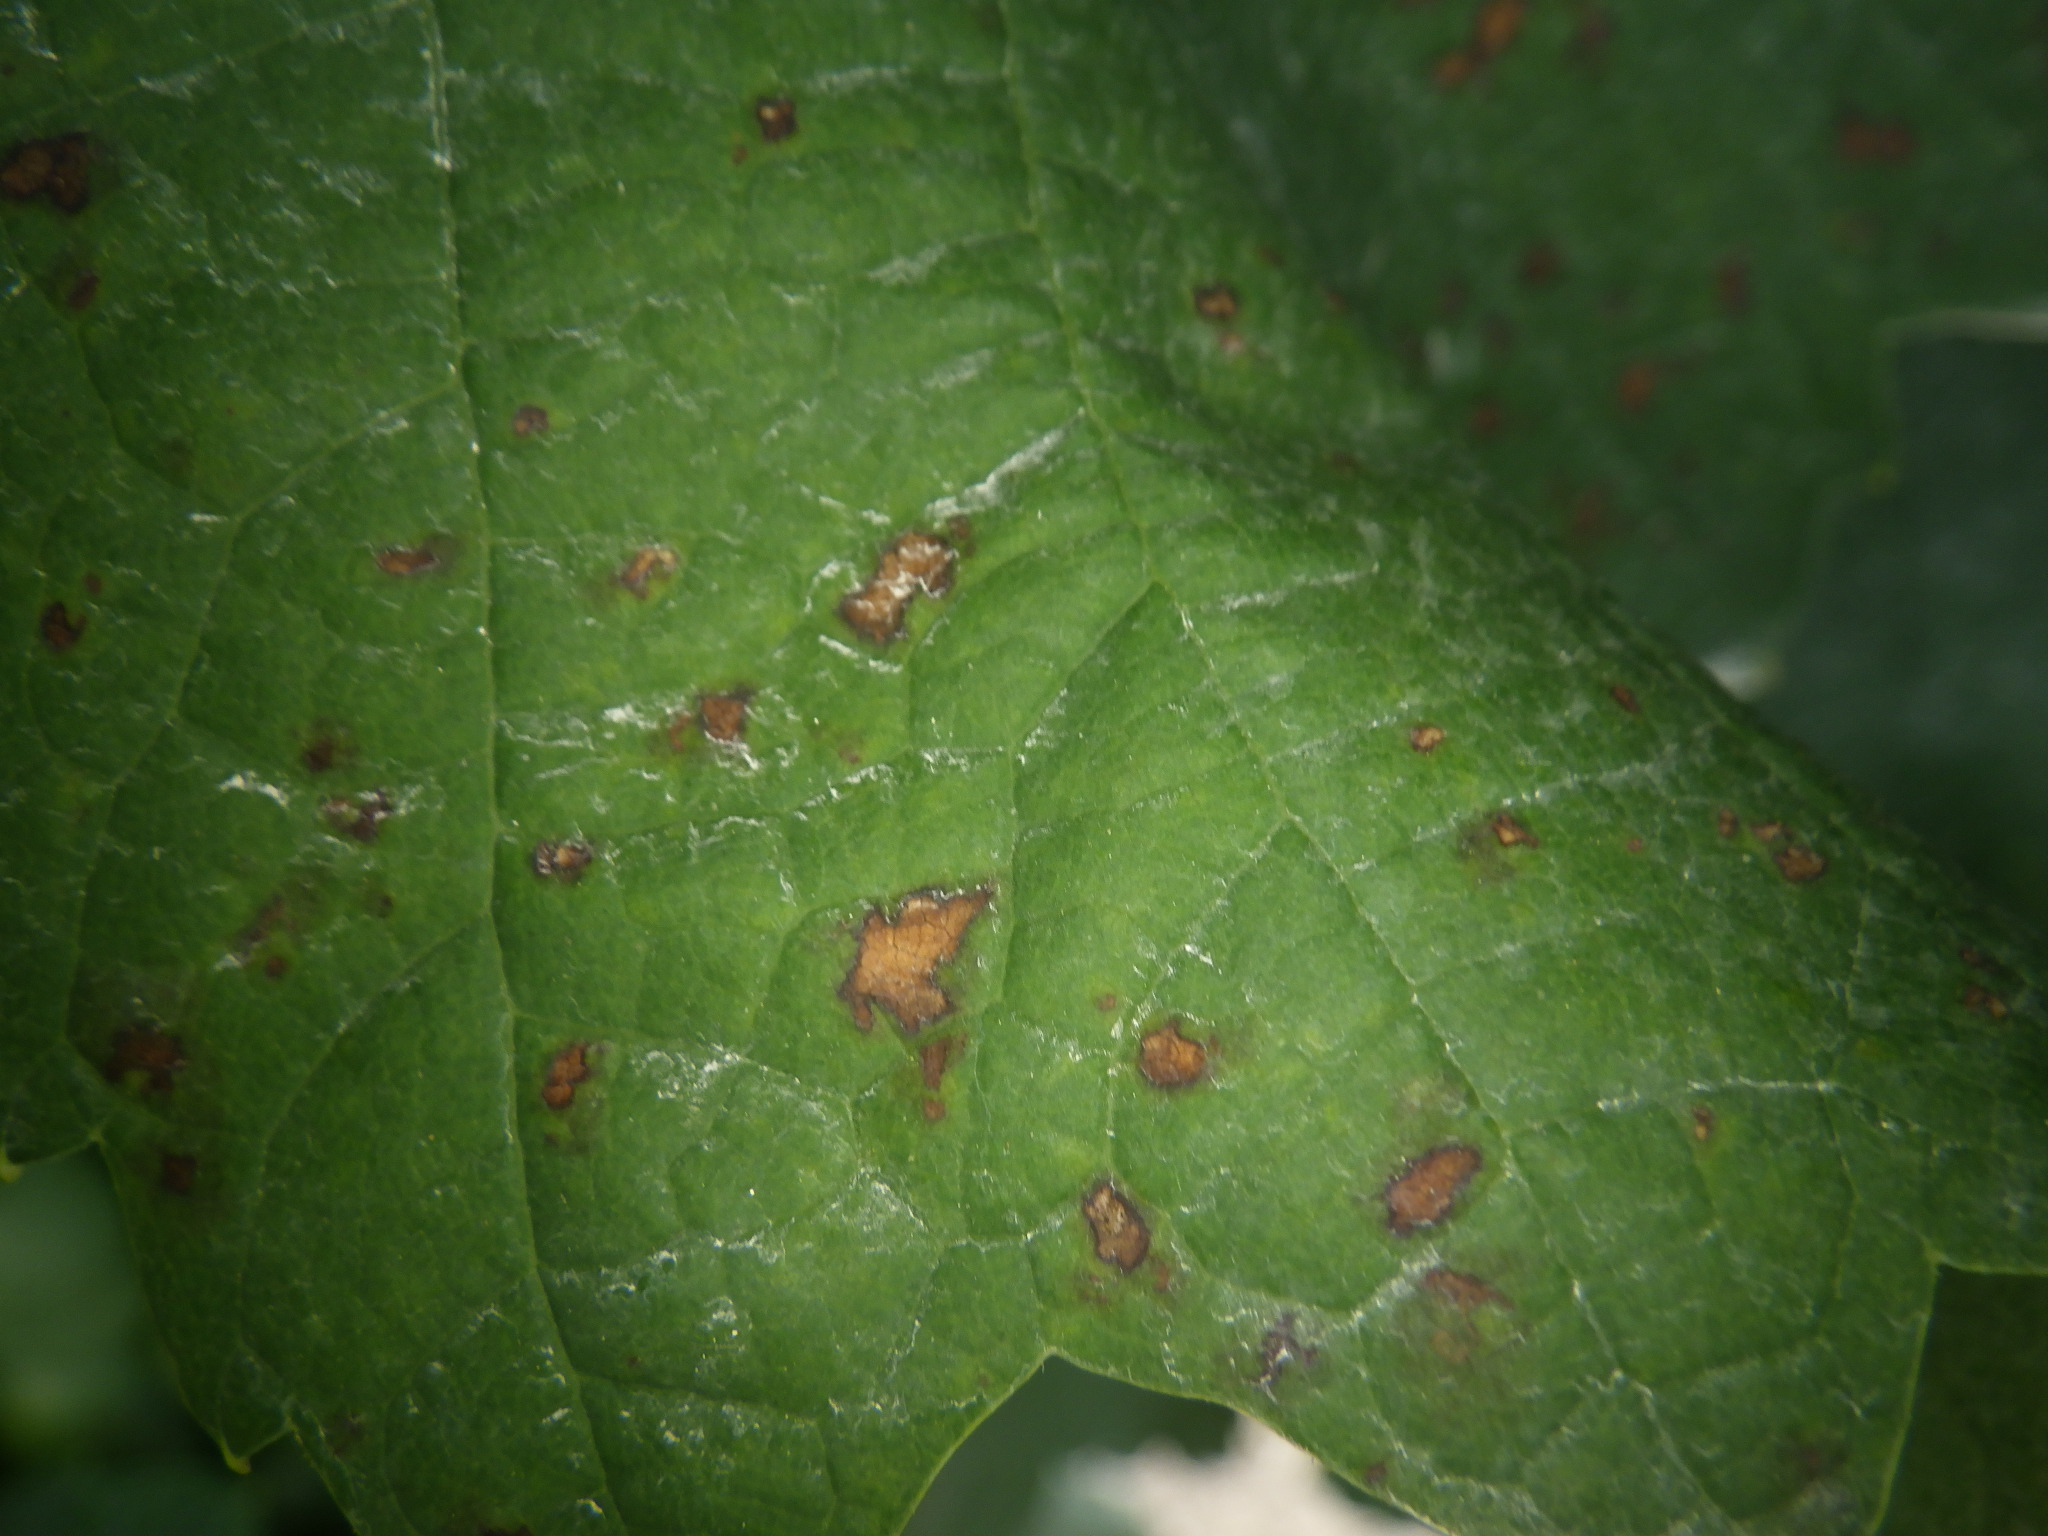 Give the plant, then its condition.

grapevine, black rot
